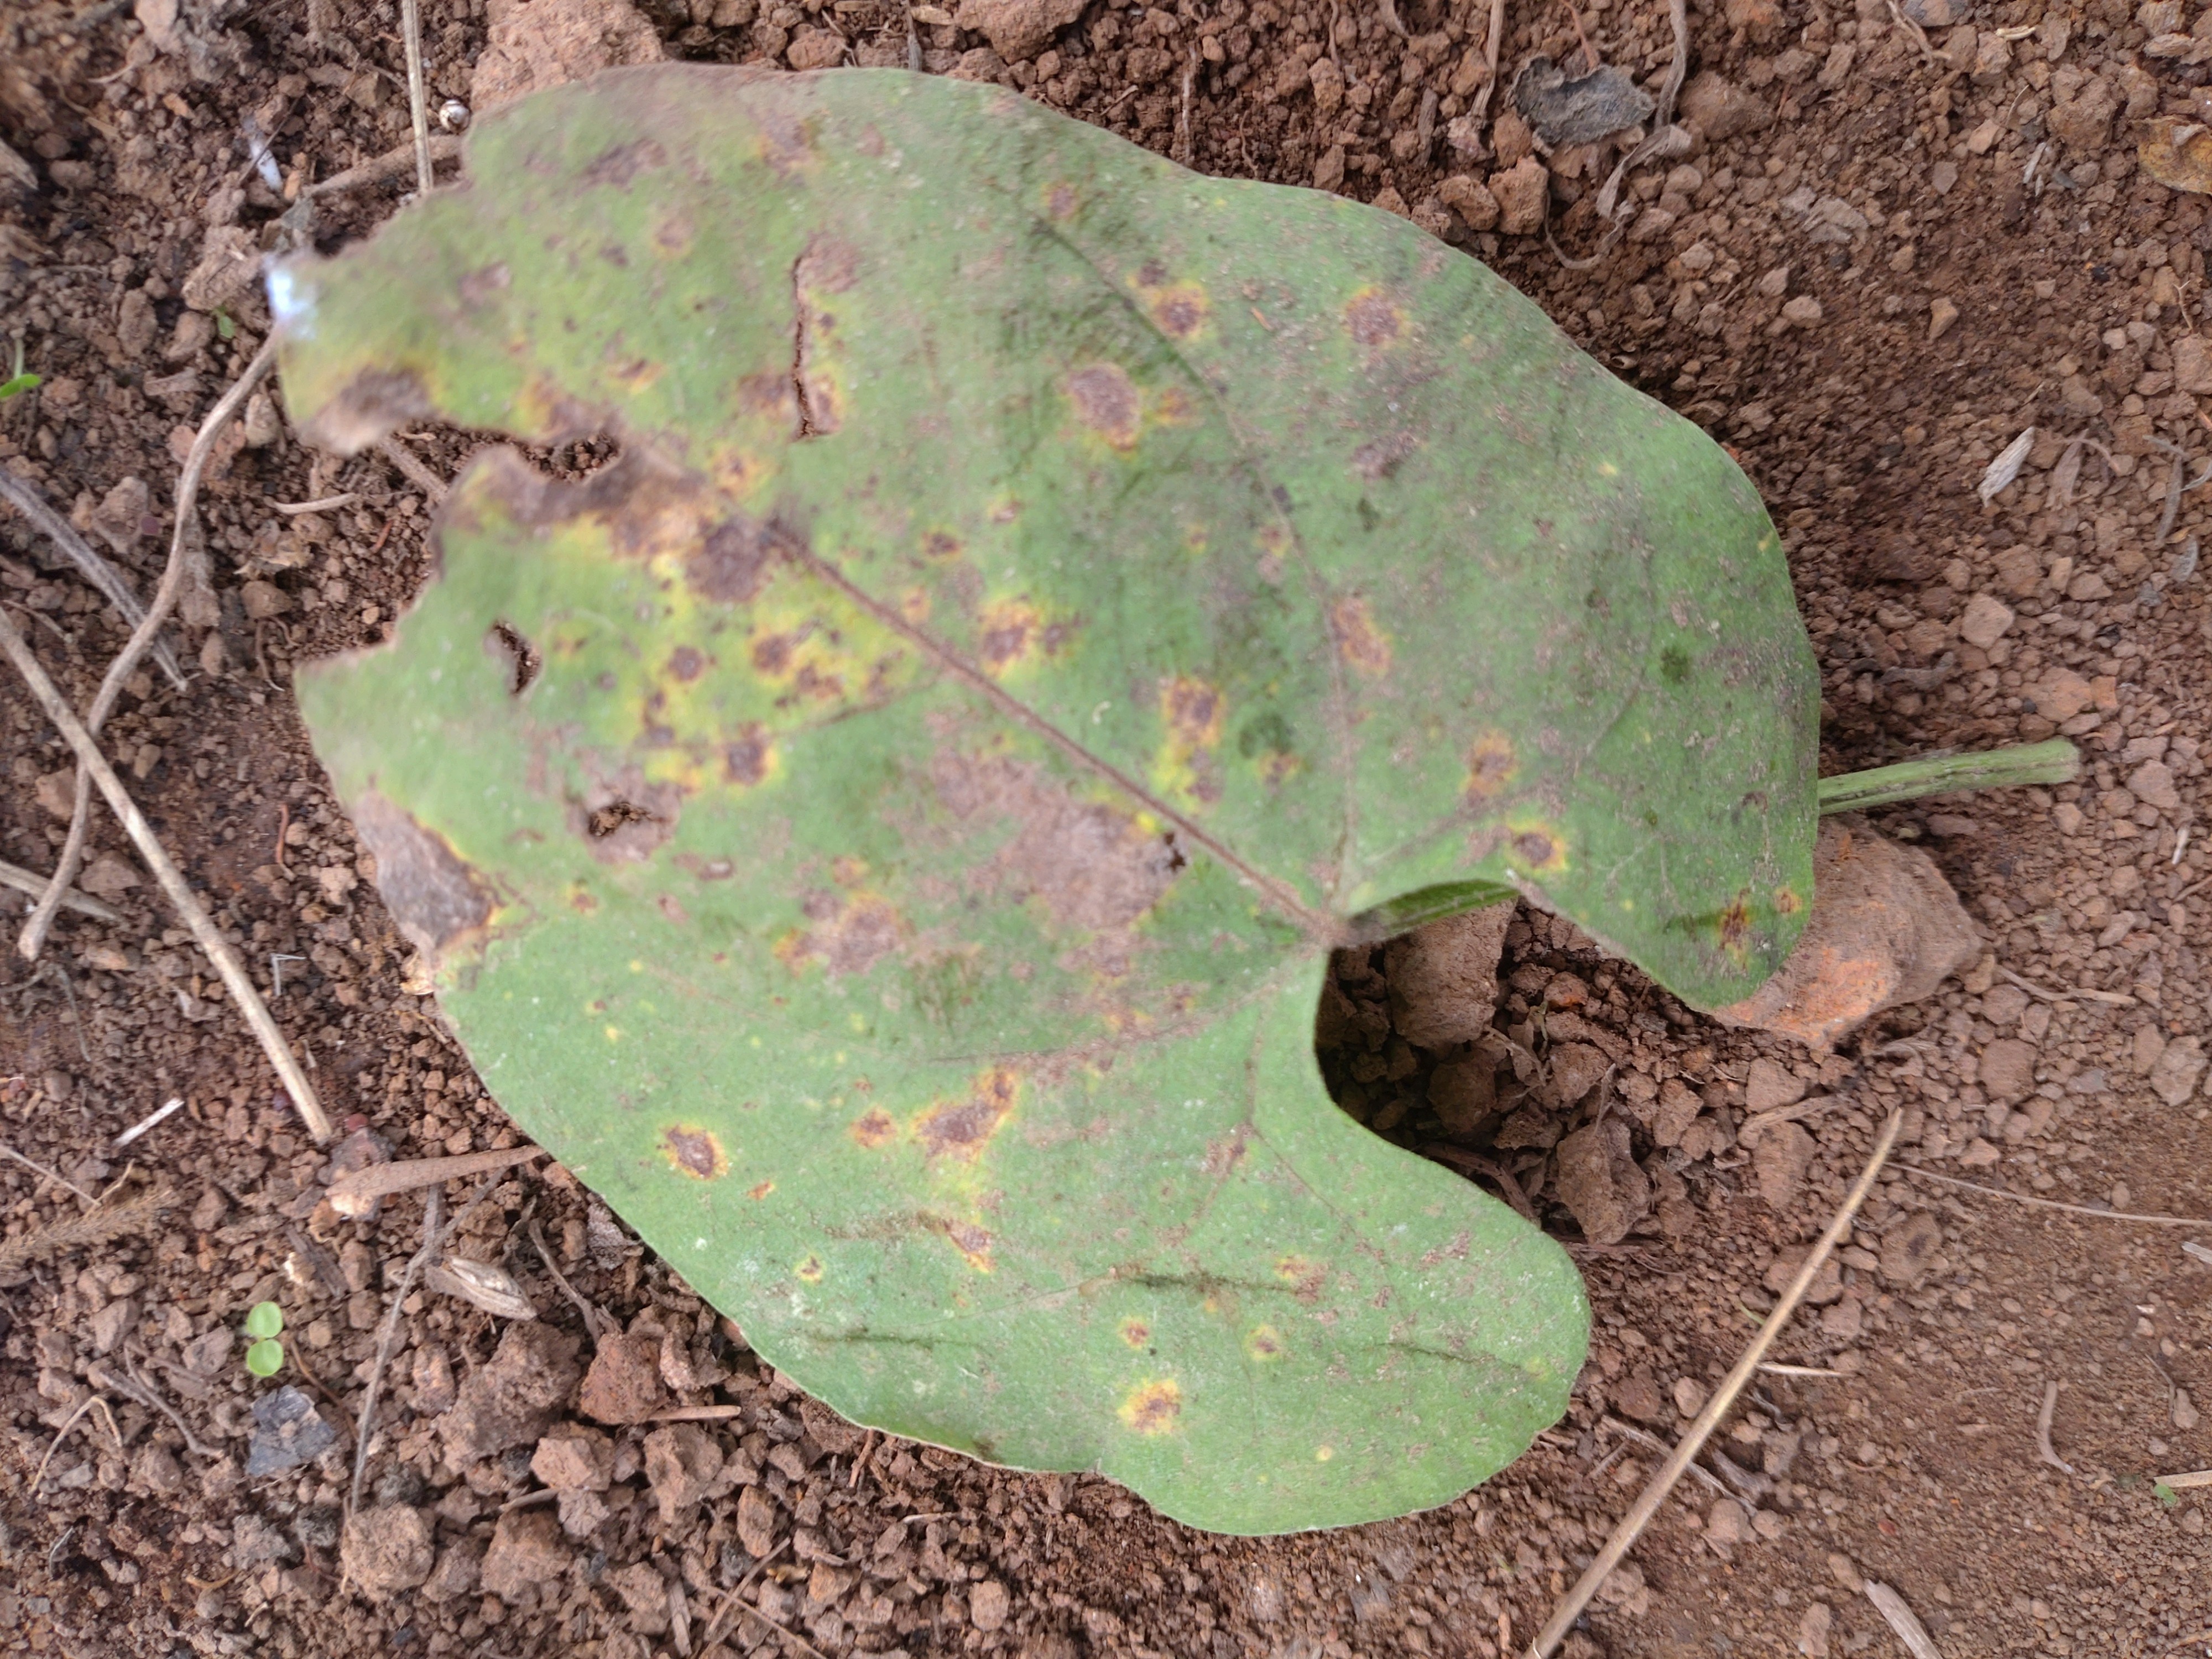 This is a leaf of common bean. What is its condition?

anthracnose
